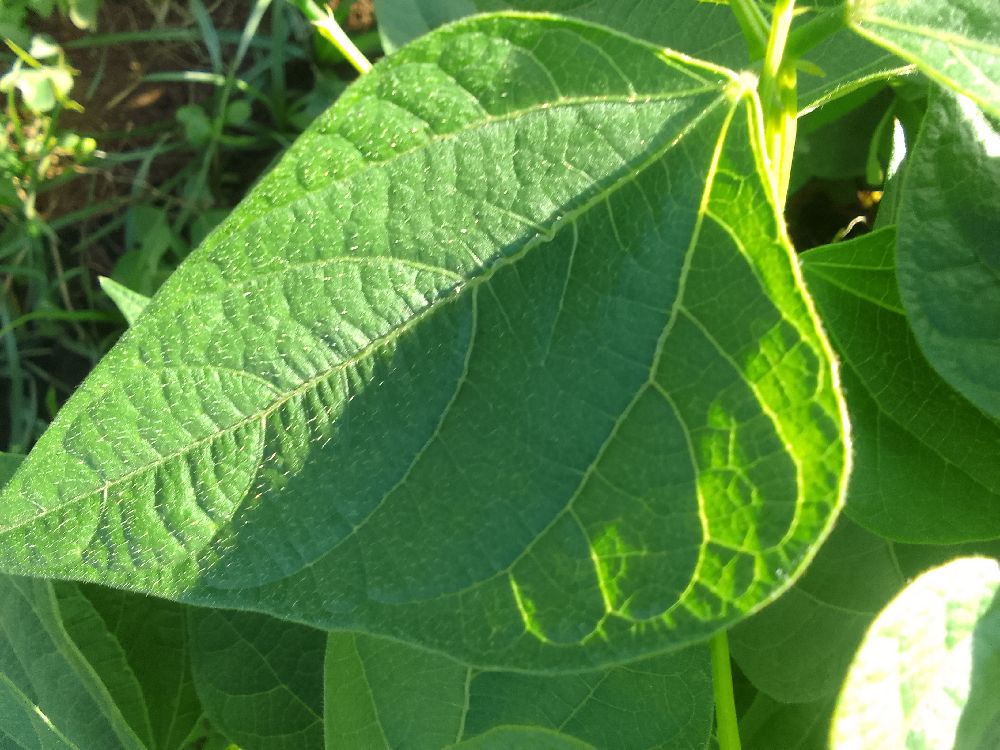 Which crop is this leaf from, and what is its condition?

common bean, healthy
